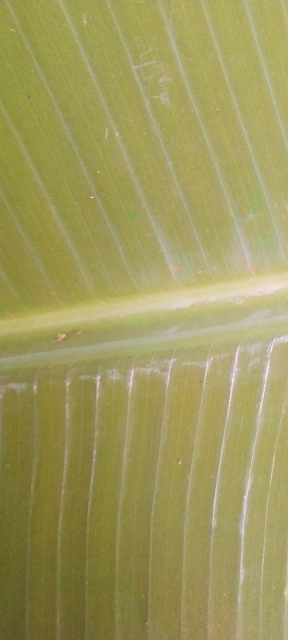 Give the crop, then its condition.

banana, healthy
